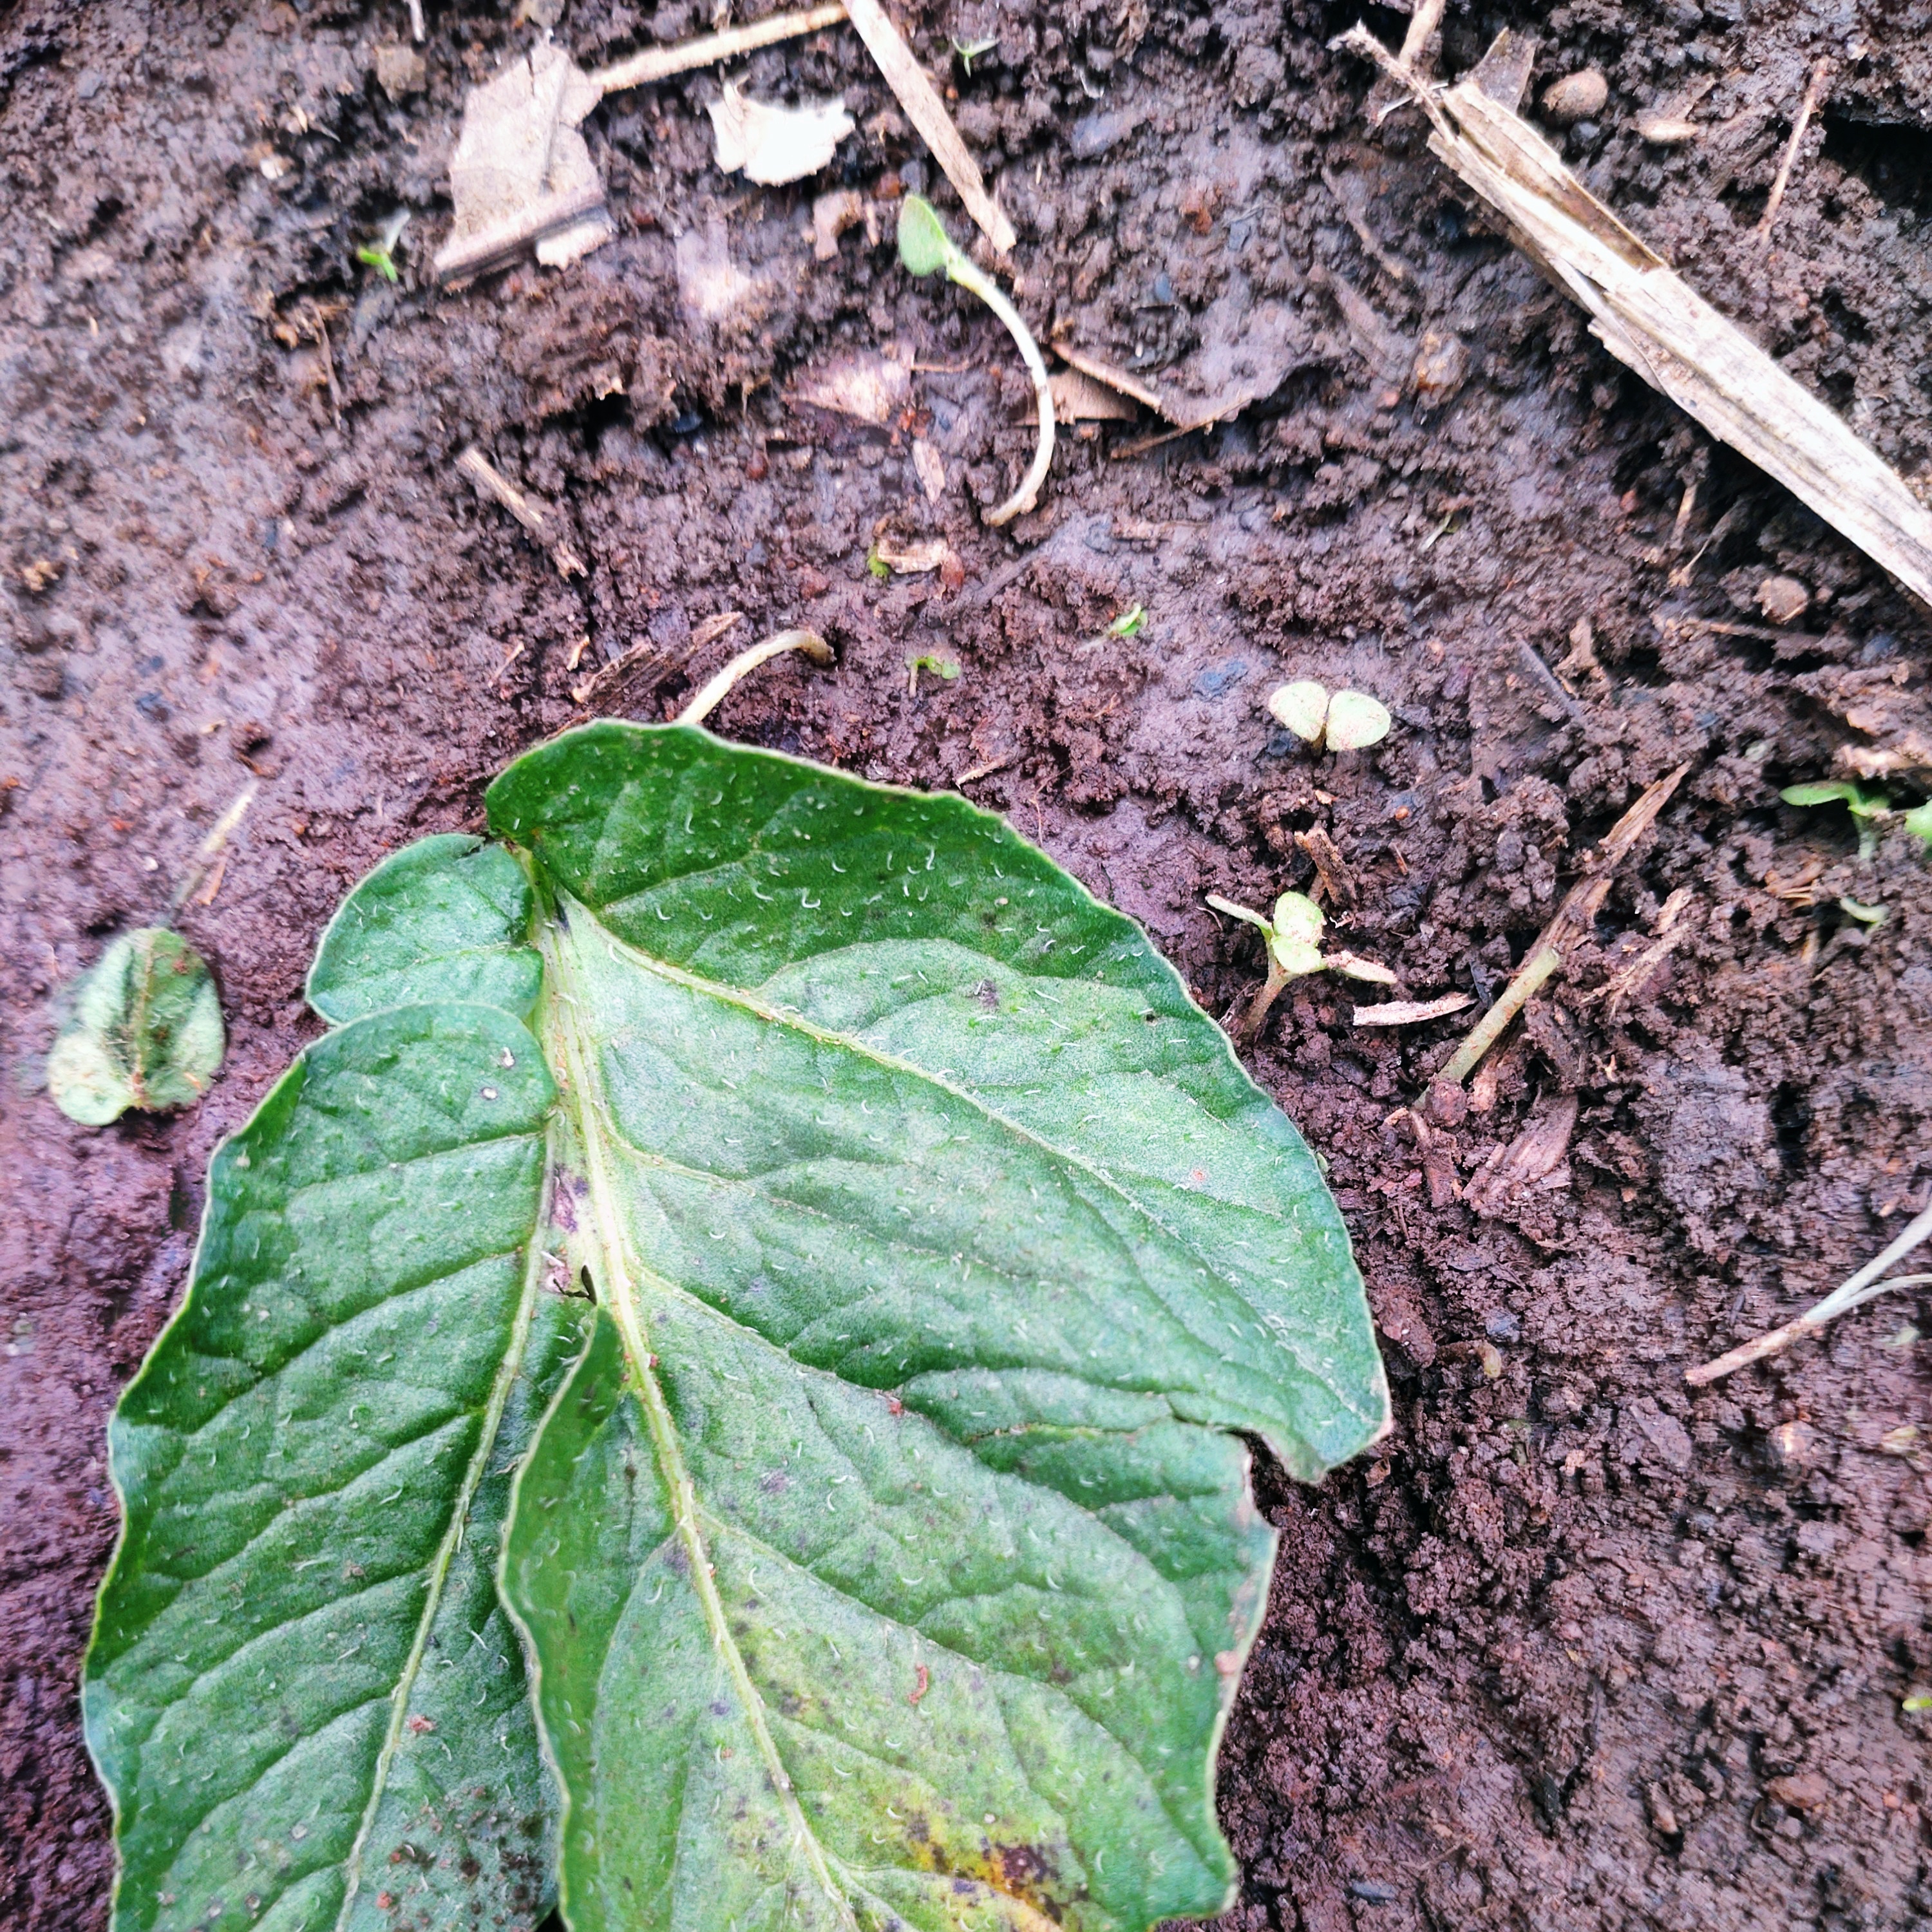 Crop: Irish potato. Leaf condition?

late blight
